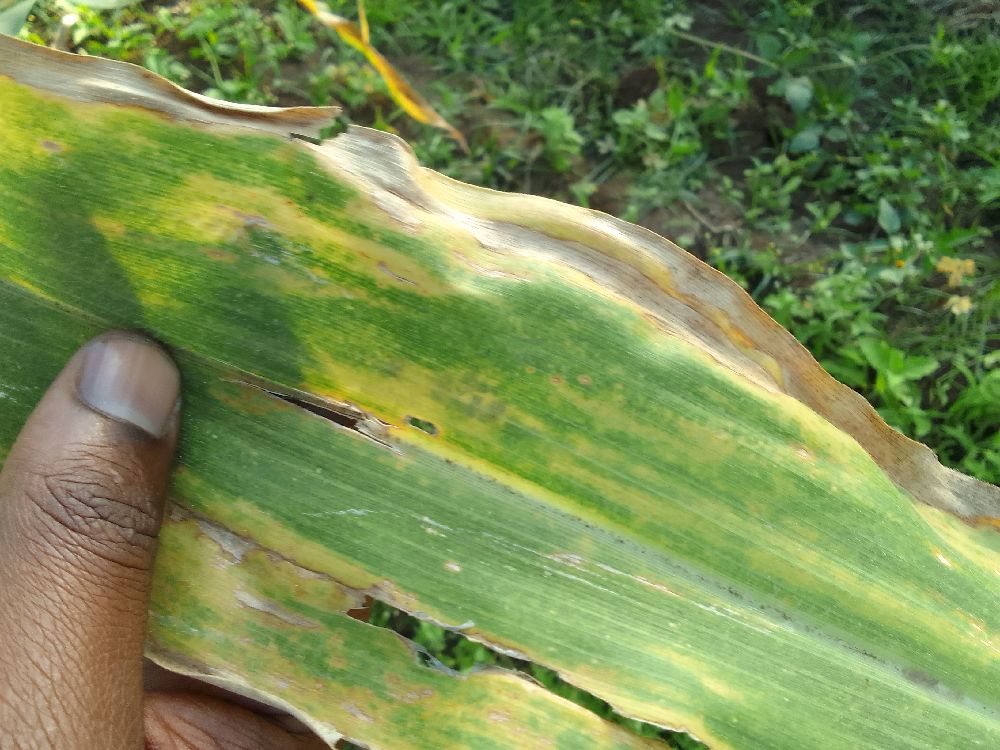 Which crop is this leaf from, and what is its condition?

maize, maize lethal necrosis
